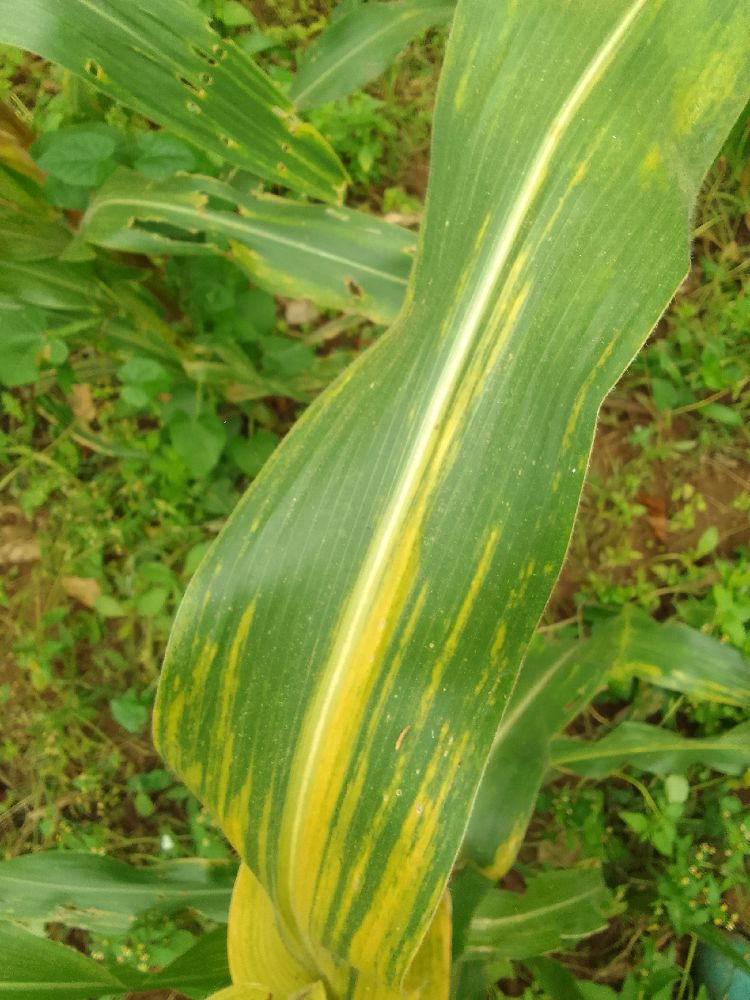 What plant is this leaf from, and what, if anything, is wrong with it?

maize, maize lethal necrosis
